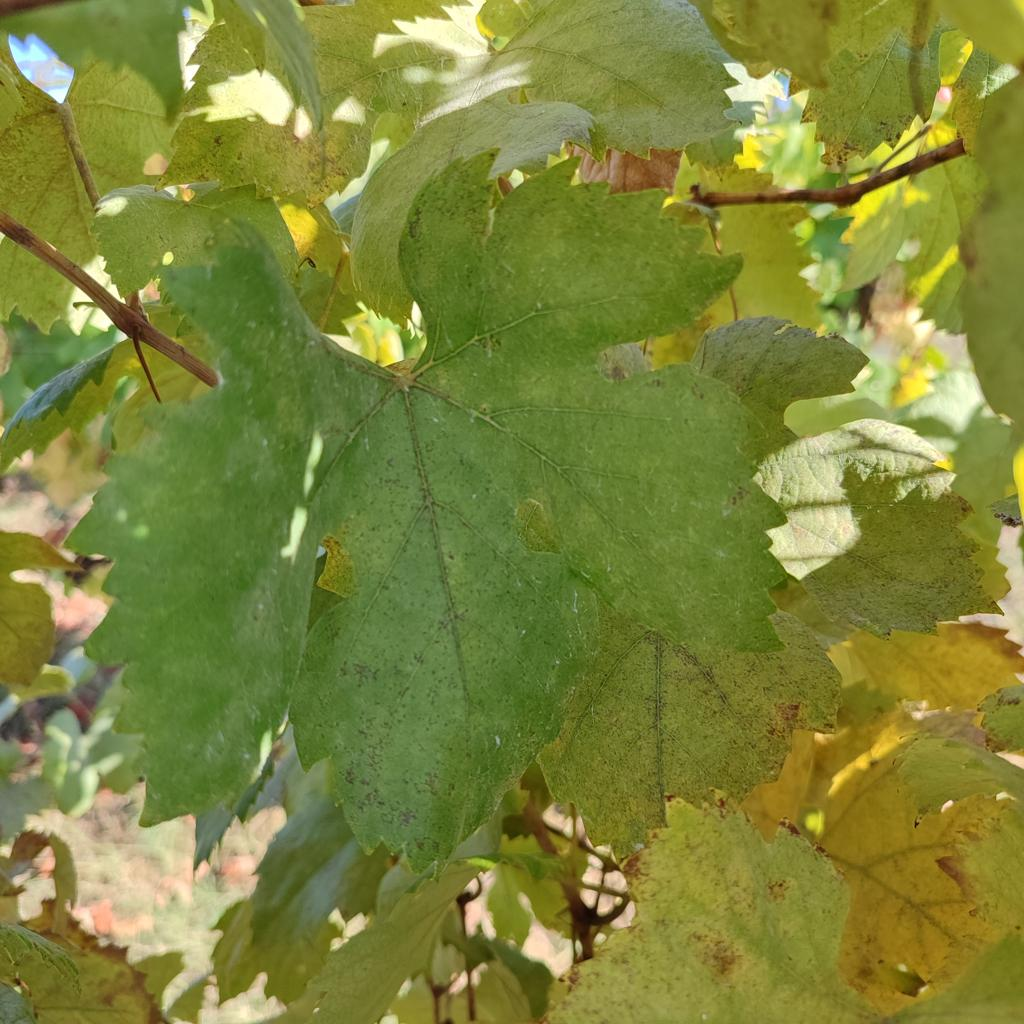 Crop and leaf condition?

grapevine, powdery mildew
